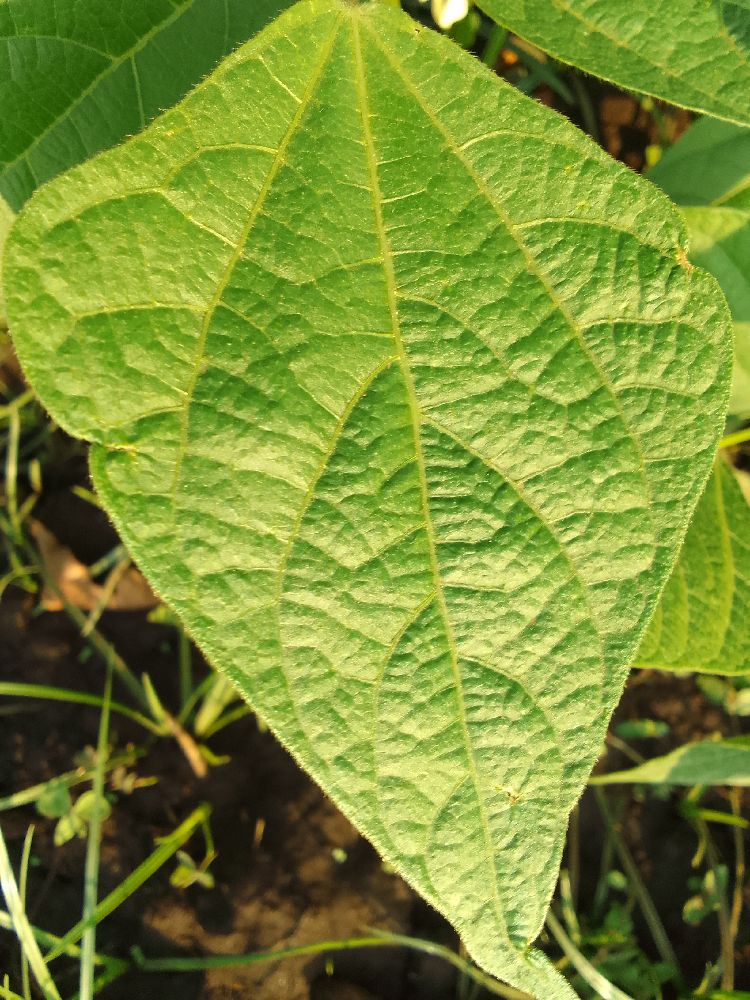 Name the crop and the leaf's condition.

common bean, healthy
